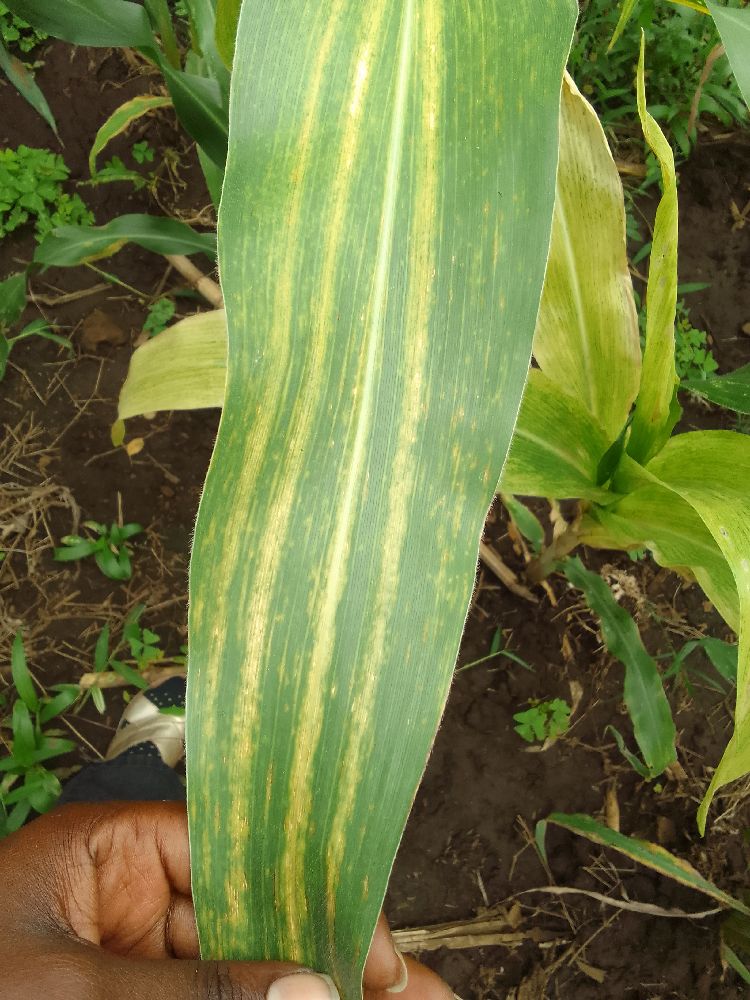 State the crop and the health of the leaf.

maize, maize lethal necrosis
